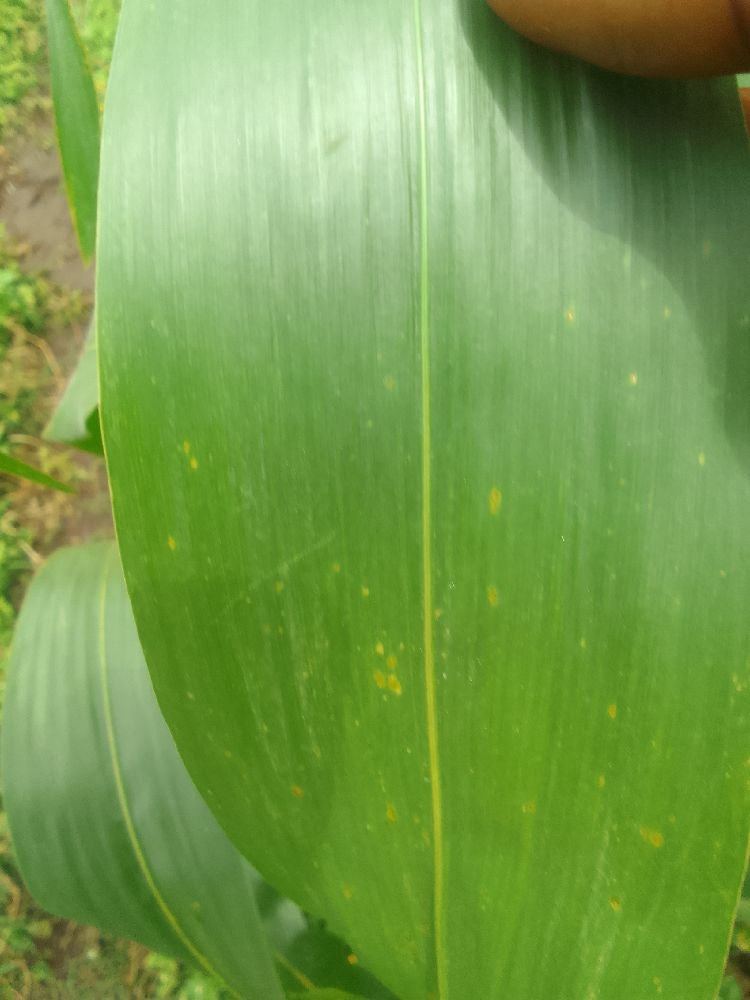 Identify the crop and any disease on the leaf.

maize, healthy
